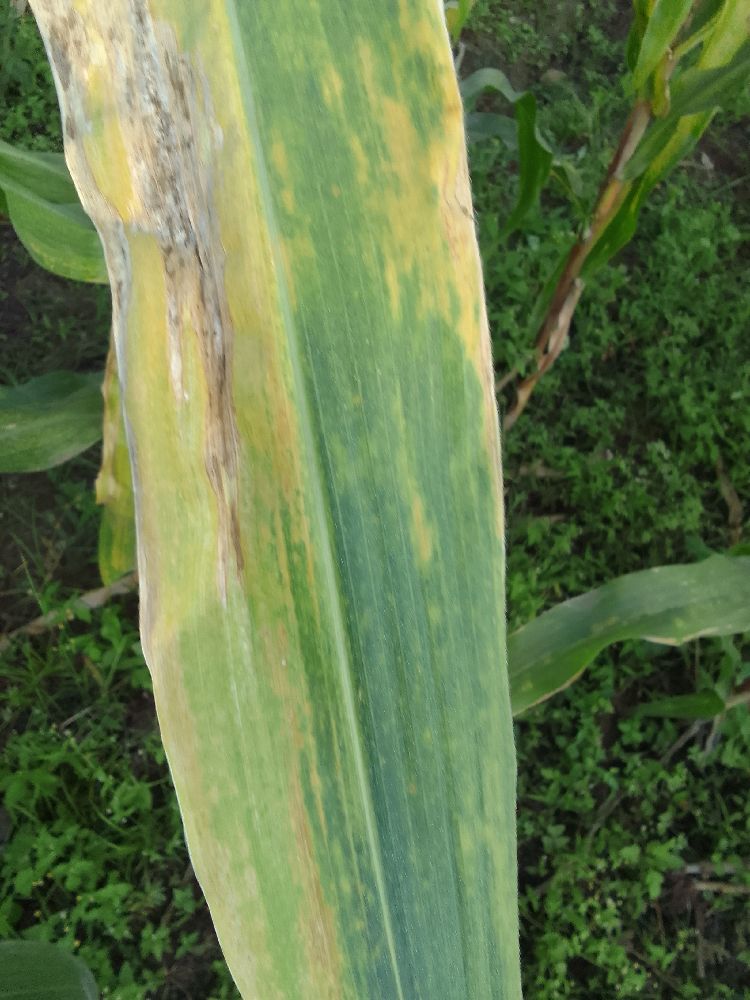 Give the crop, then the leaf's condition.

maize, maize lethal necrosis
